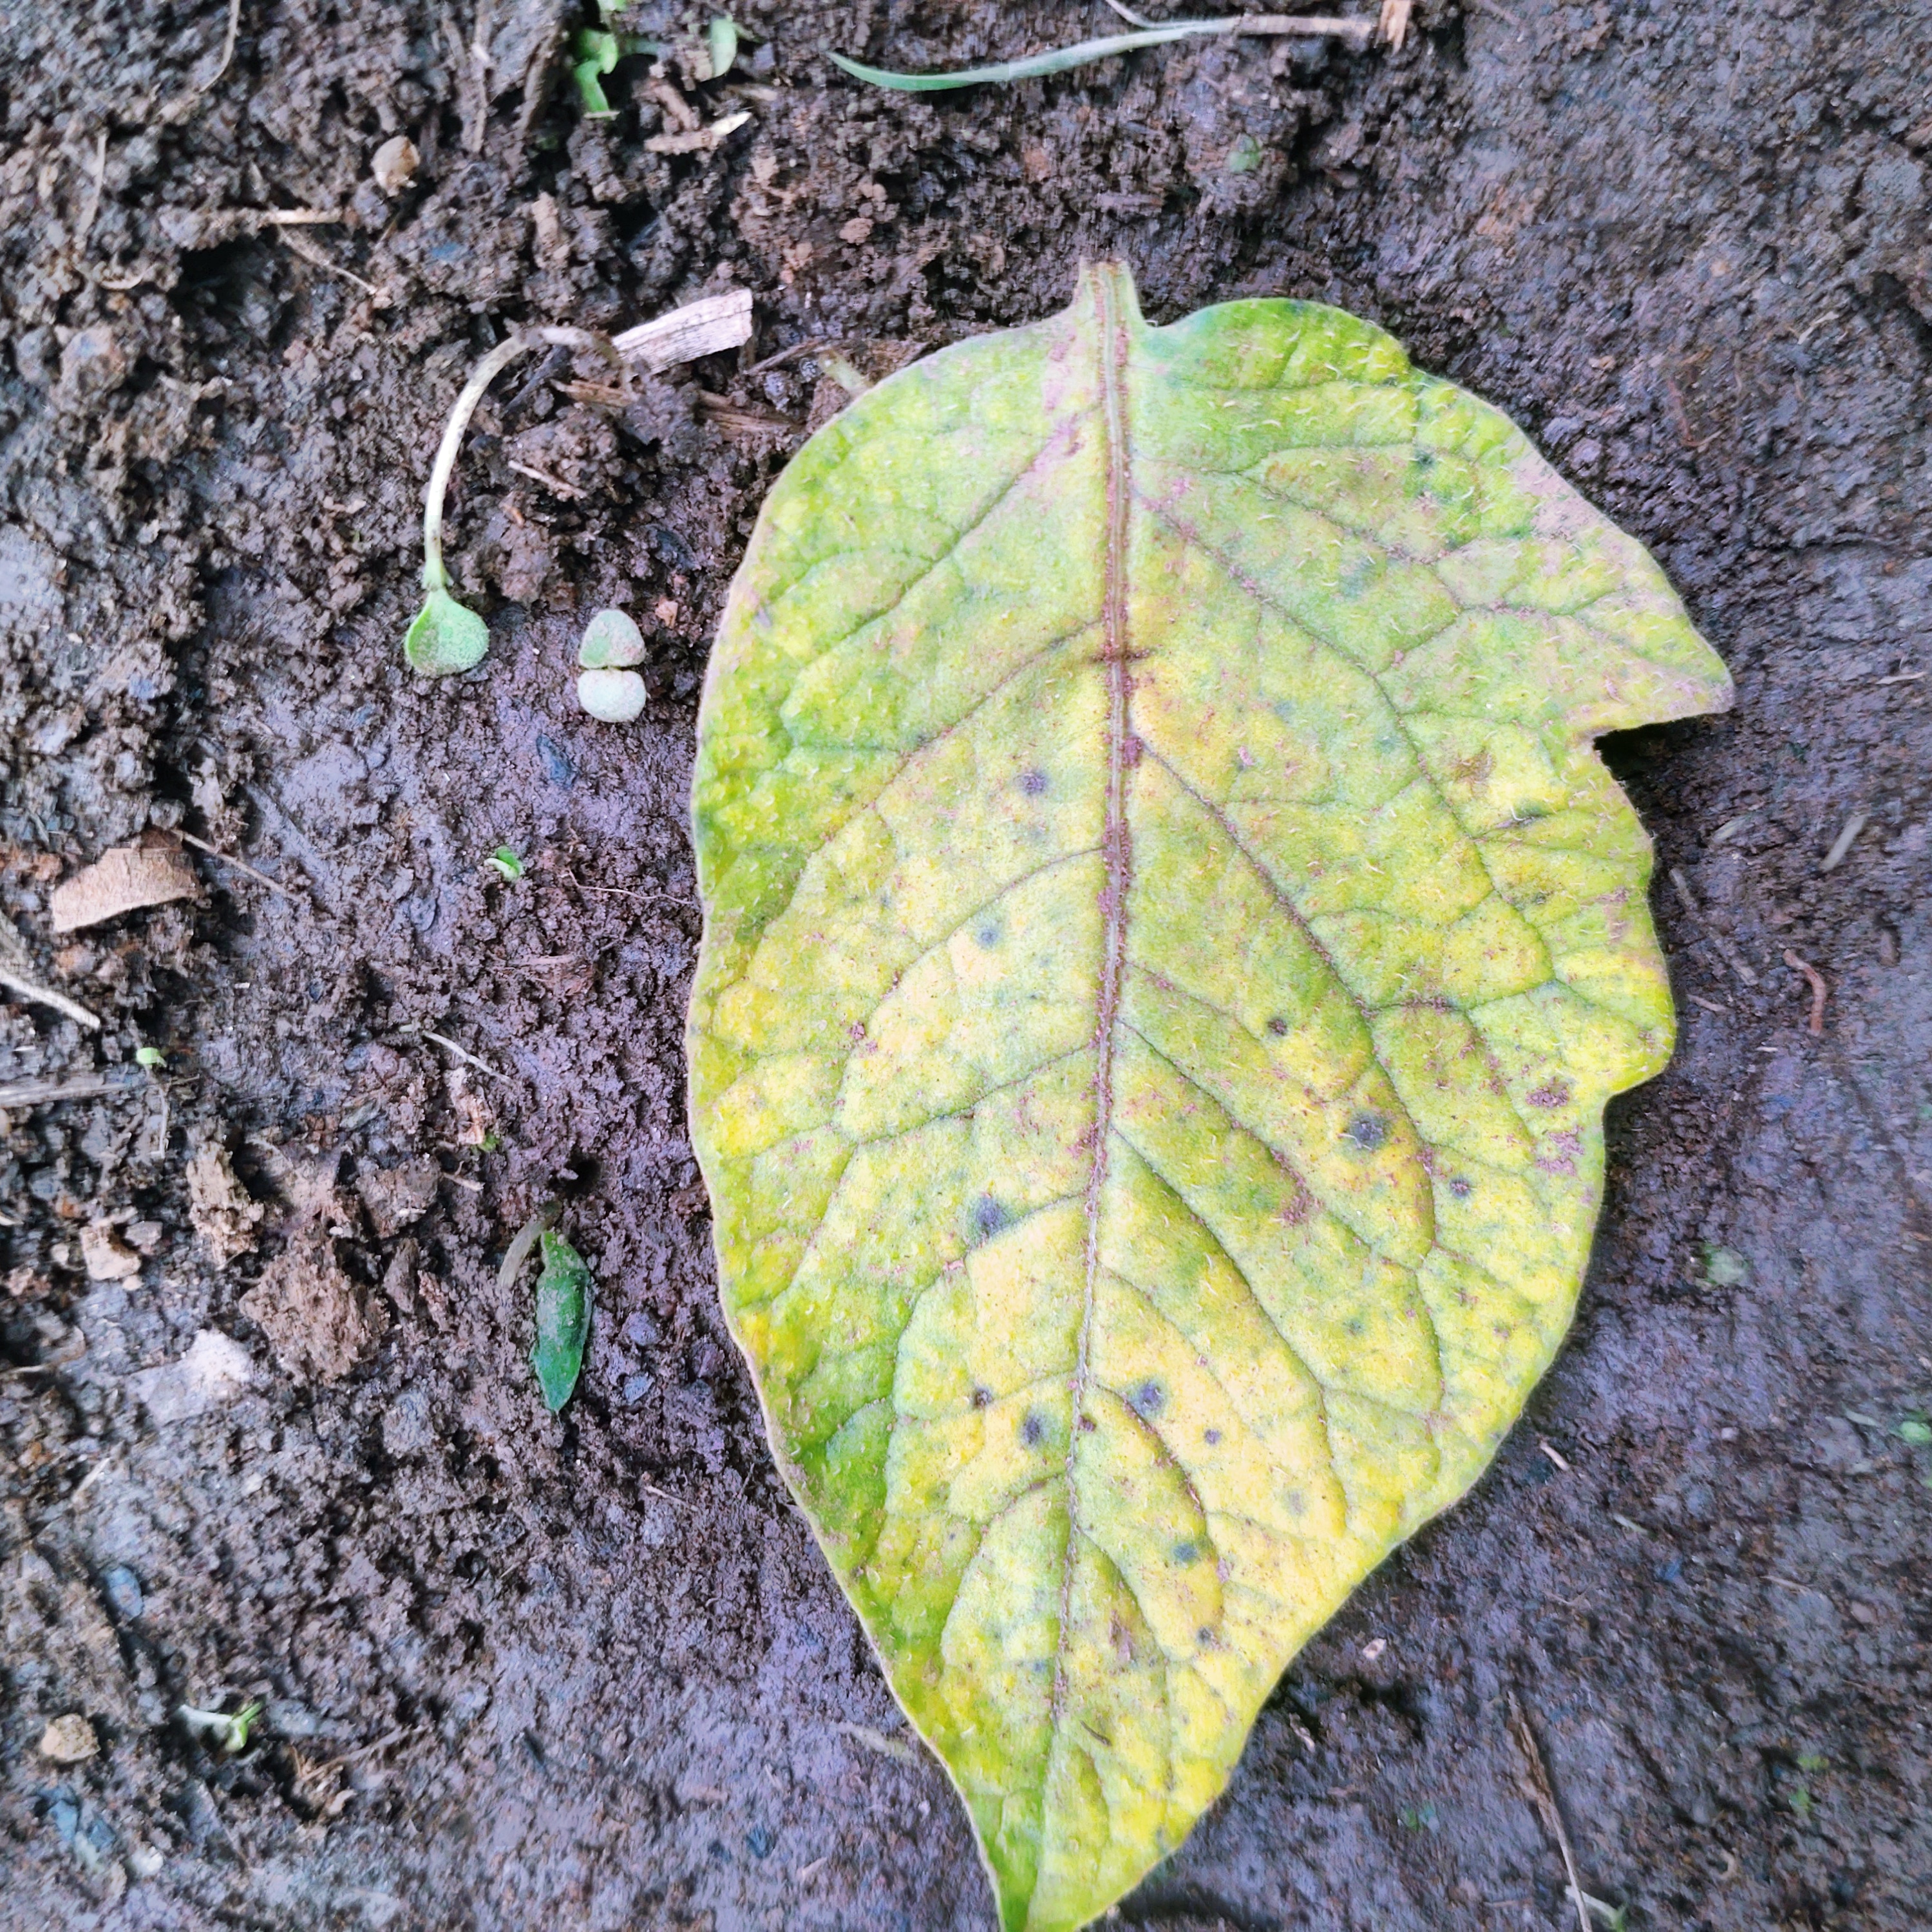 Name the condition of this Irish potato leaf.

late blight
